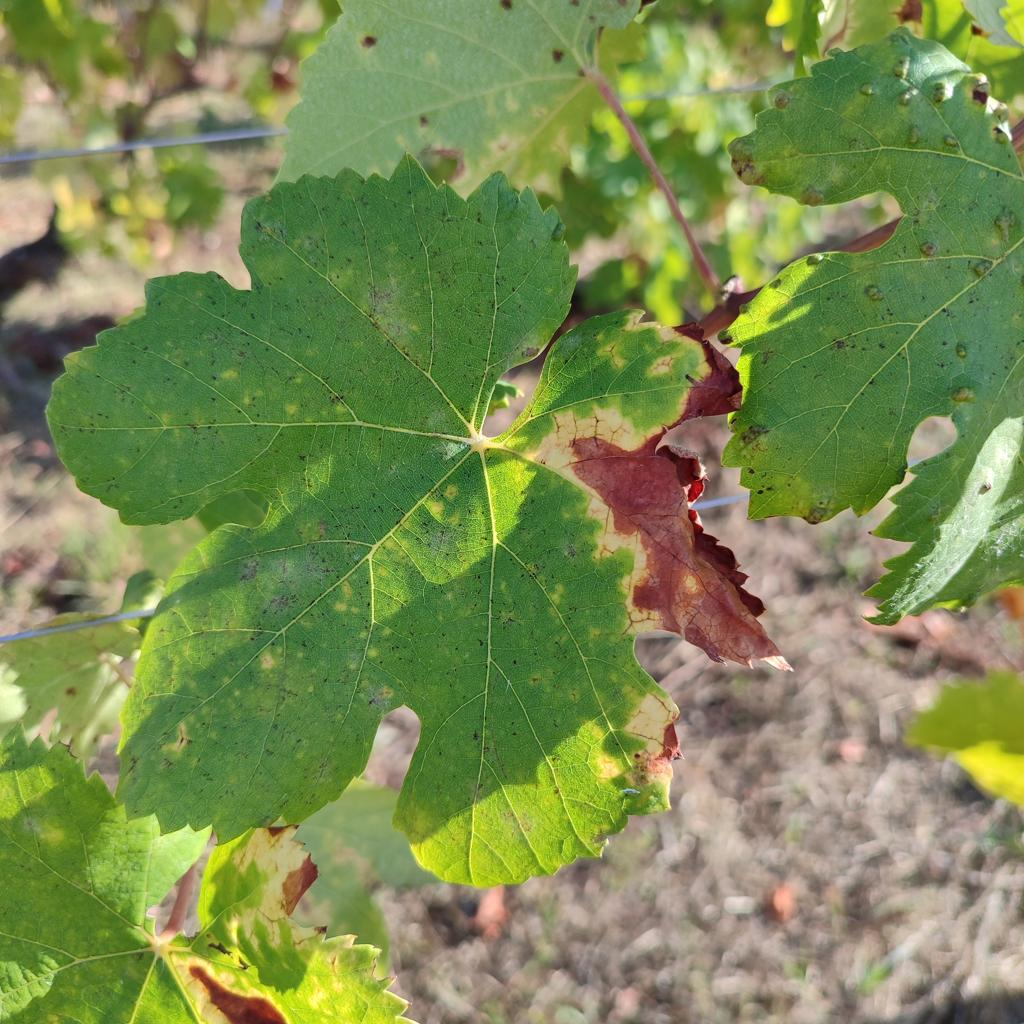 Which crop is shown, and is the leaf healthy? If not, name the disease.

grapevine, esca complex
